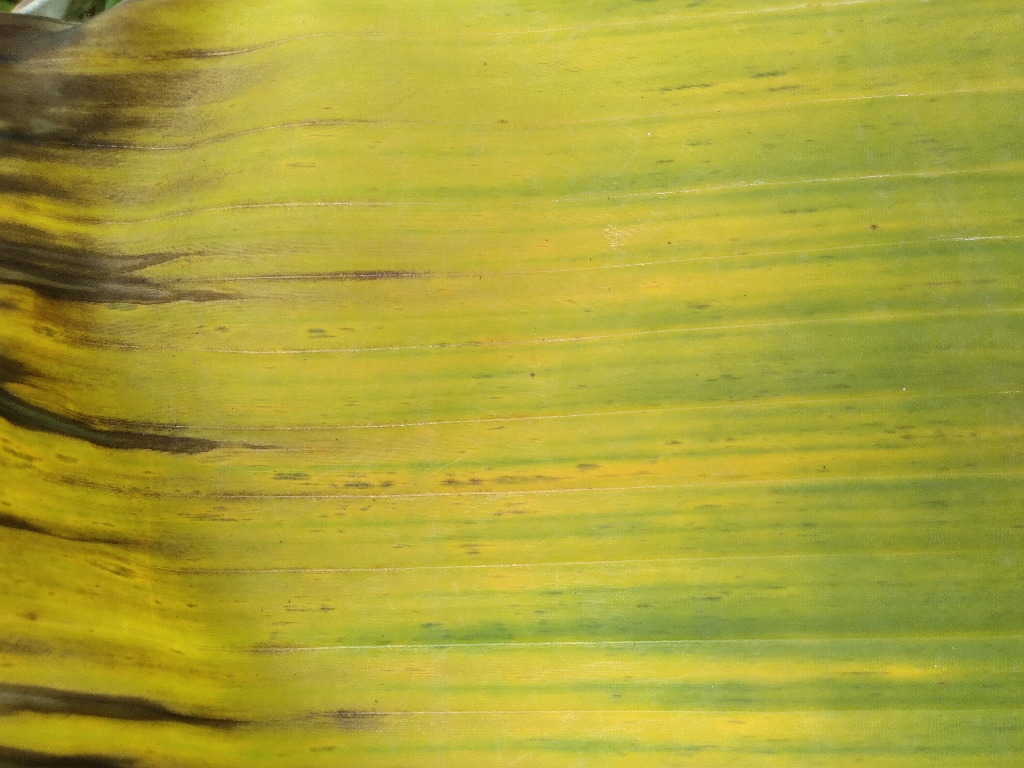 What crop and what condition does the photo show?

banana, fusarium wilt race 1
